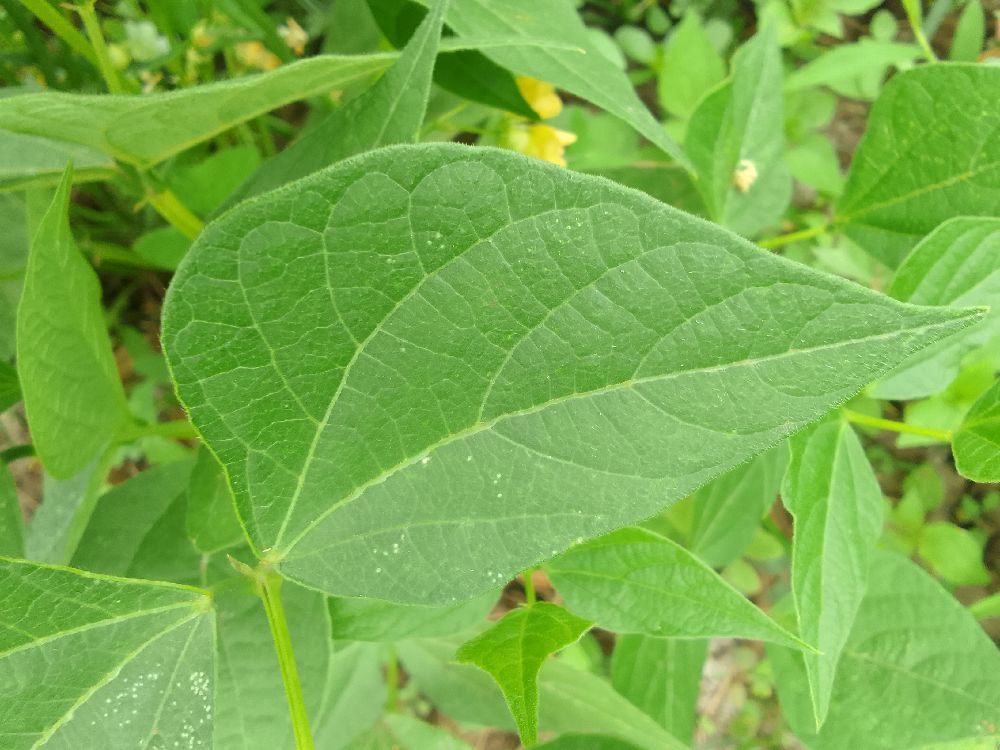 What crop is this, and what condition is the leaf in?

common bean, healthy
